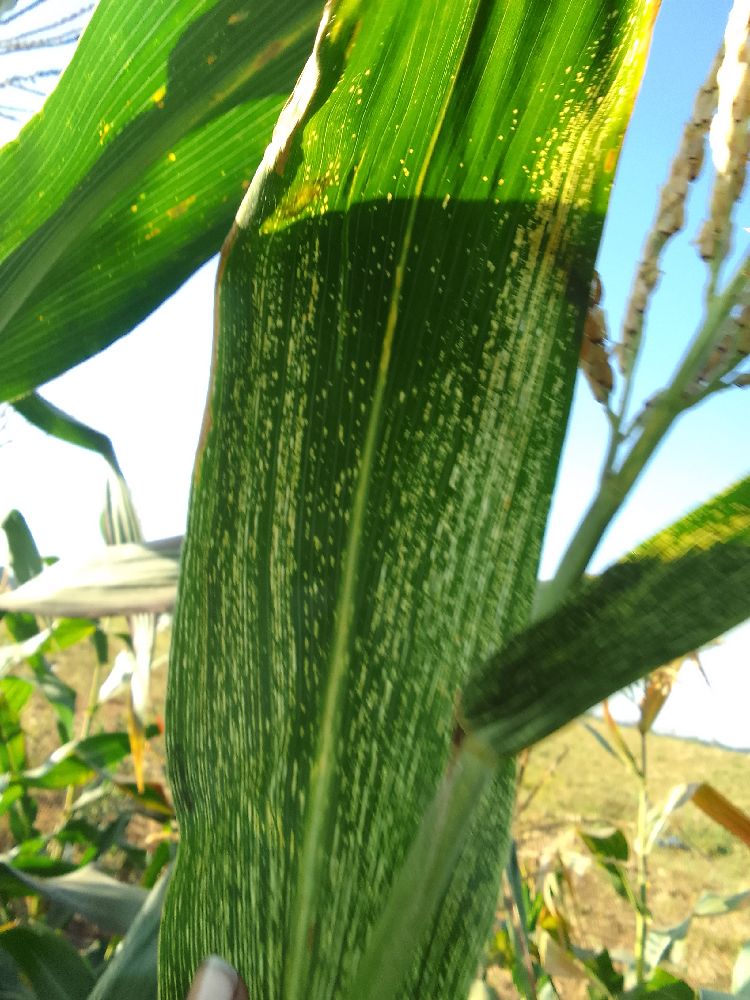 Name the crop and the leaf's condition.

maize, maize streak virus
